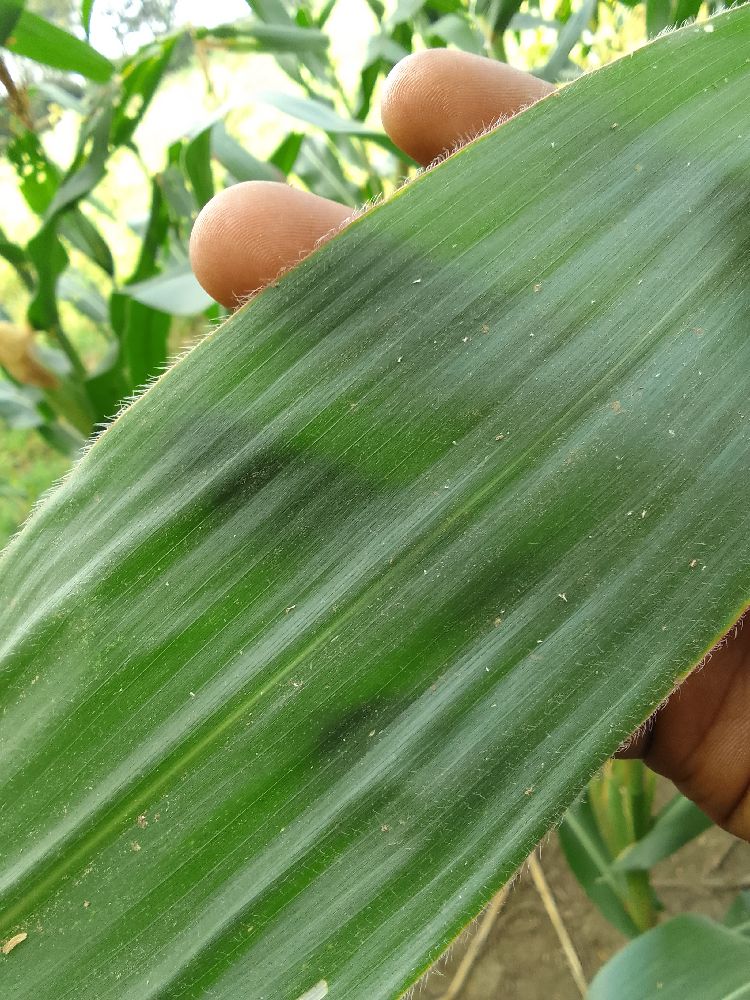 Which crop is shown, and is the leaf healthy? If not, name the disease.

maize, healthy
